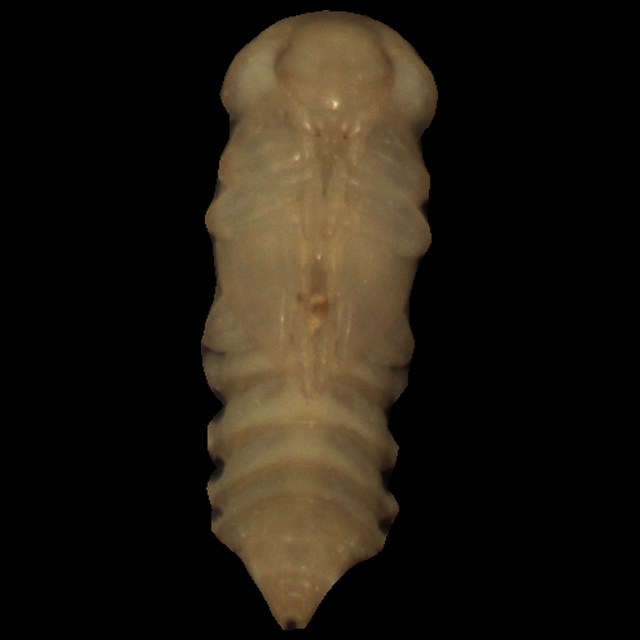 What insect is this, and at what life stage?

mealworm pupa
